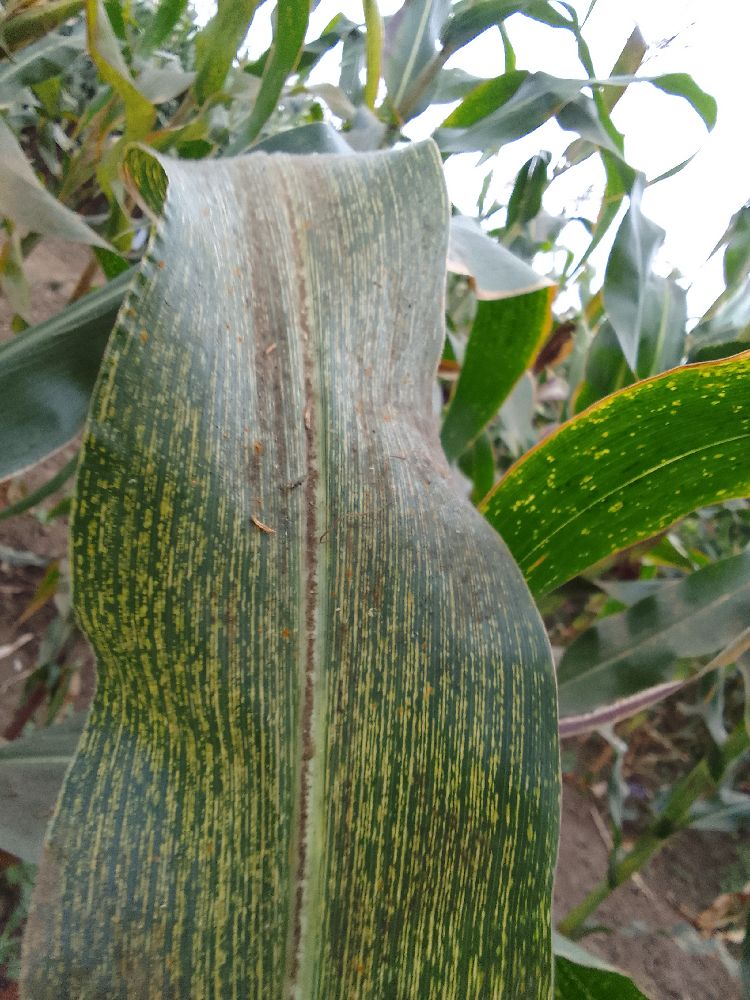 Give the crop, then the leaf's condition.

maize, maize streak virus
